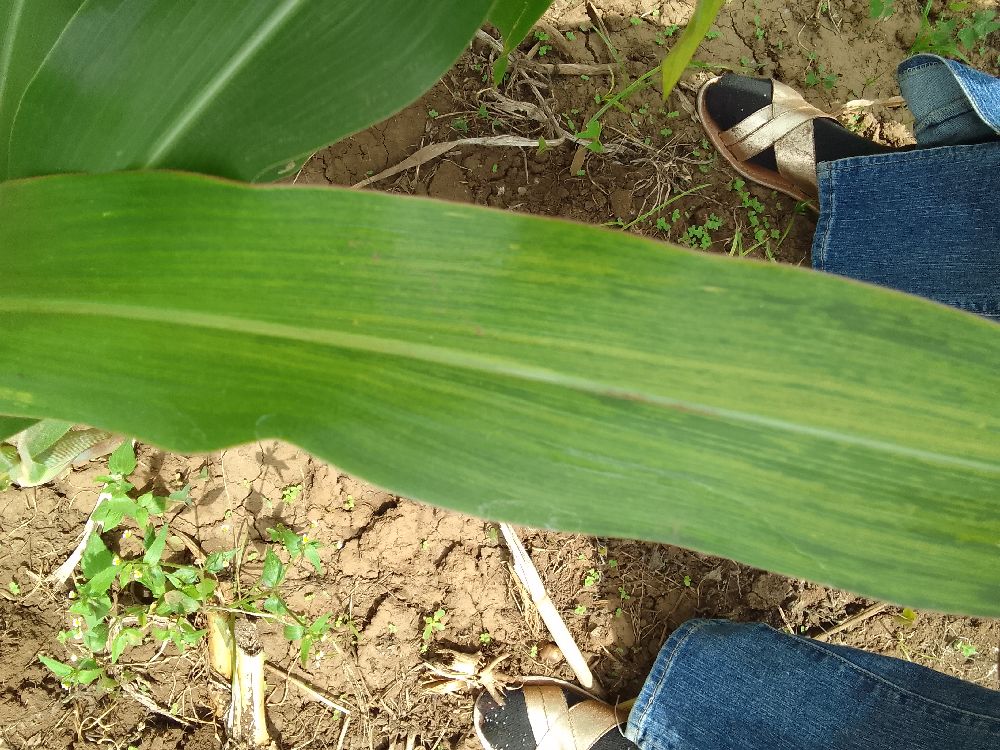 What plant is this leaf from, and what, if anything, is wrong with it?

maize, maize lethal necrosis
